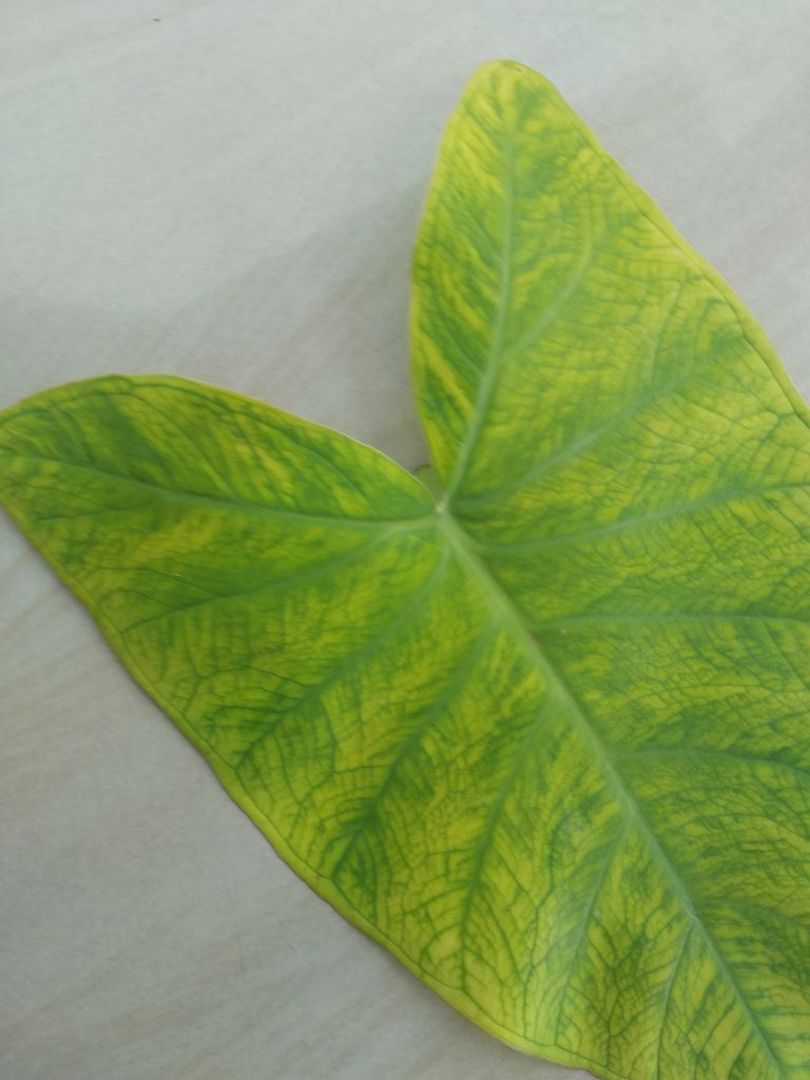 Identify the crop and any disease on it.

taro, mosaic
